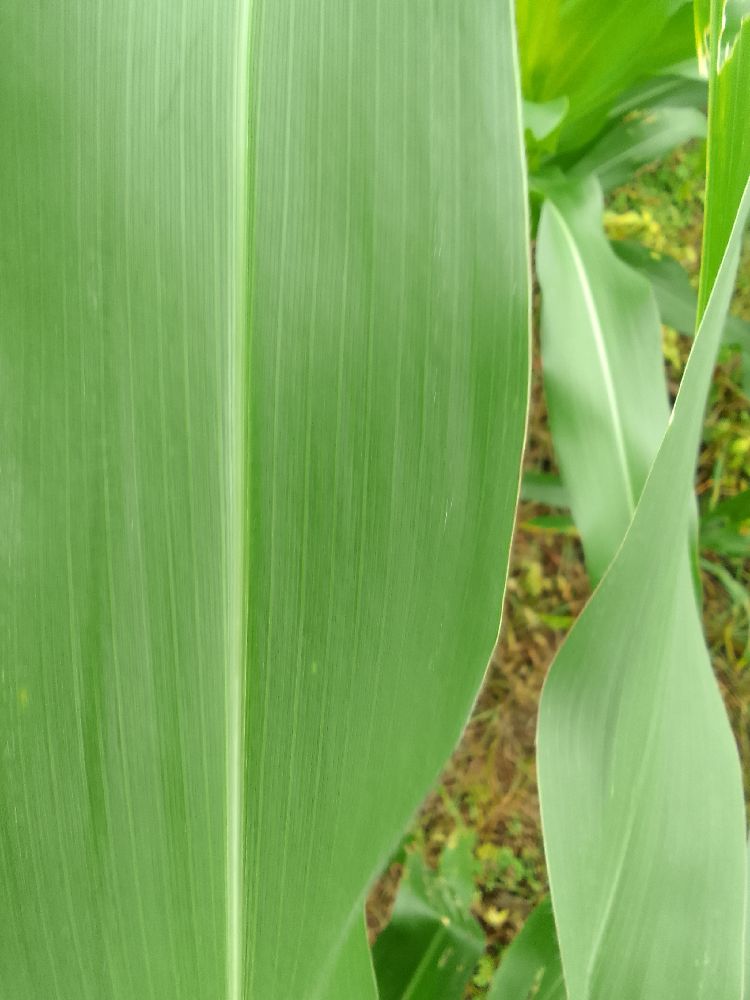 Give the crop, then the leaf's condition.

maize, healthy
